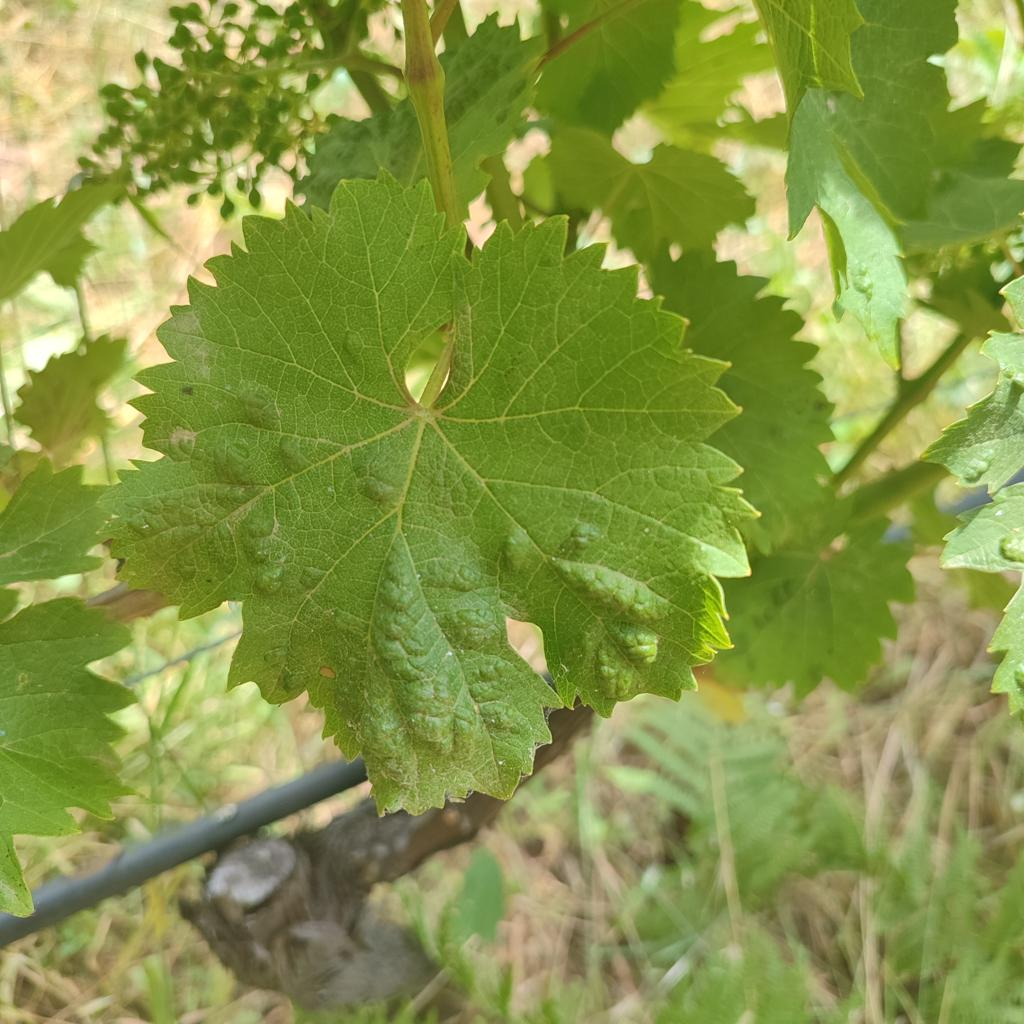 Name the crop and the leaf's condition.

grapevine, erineum mite
